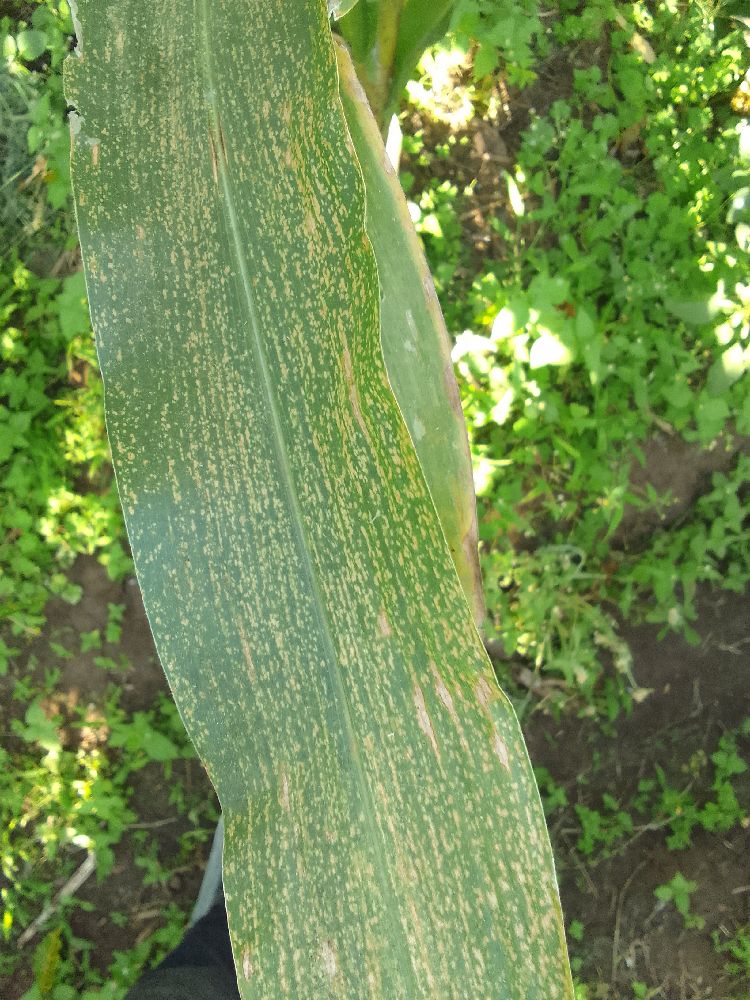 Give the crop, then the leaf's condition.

maize, maize lethal necrosis
